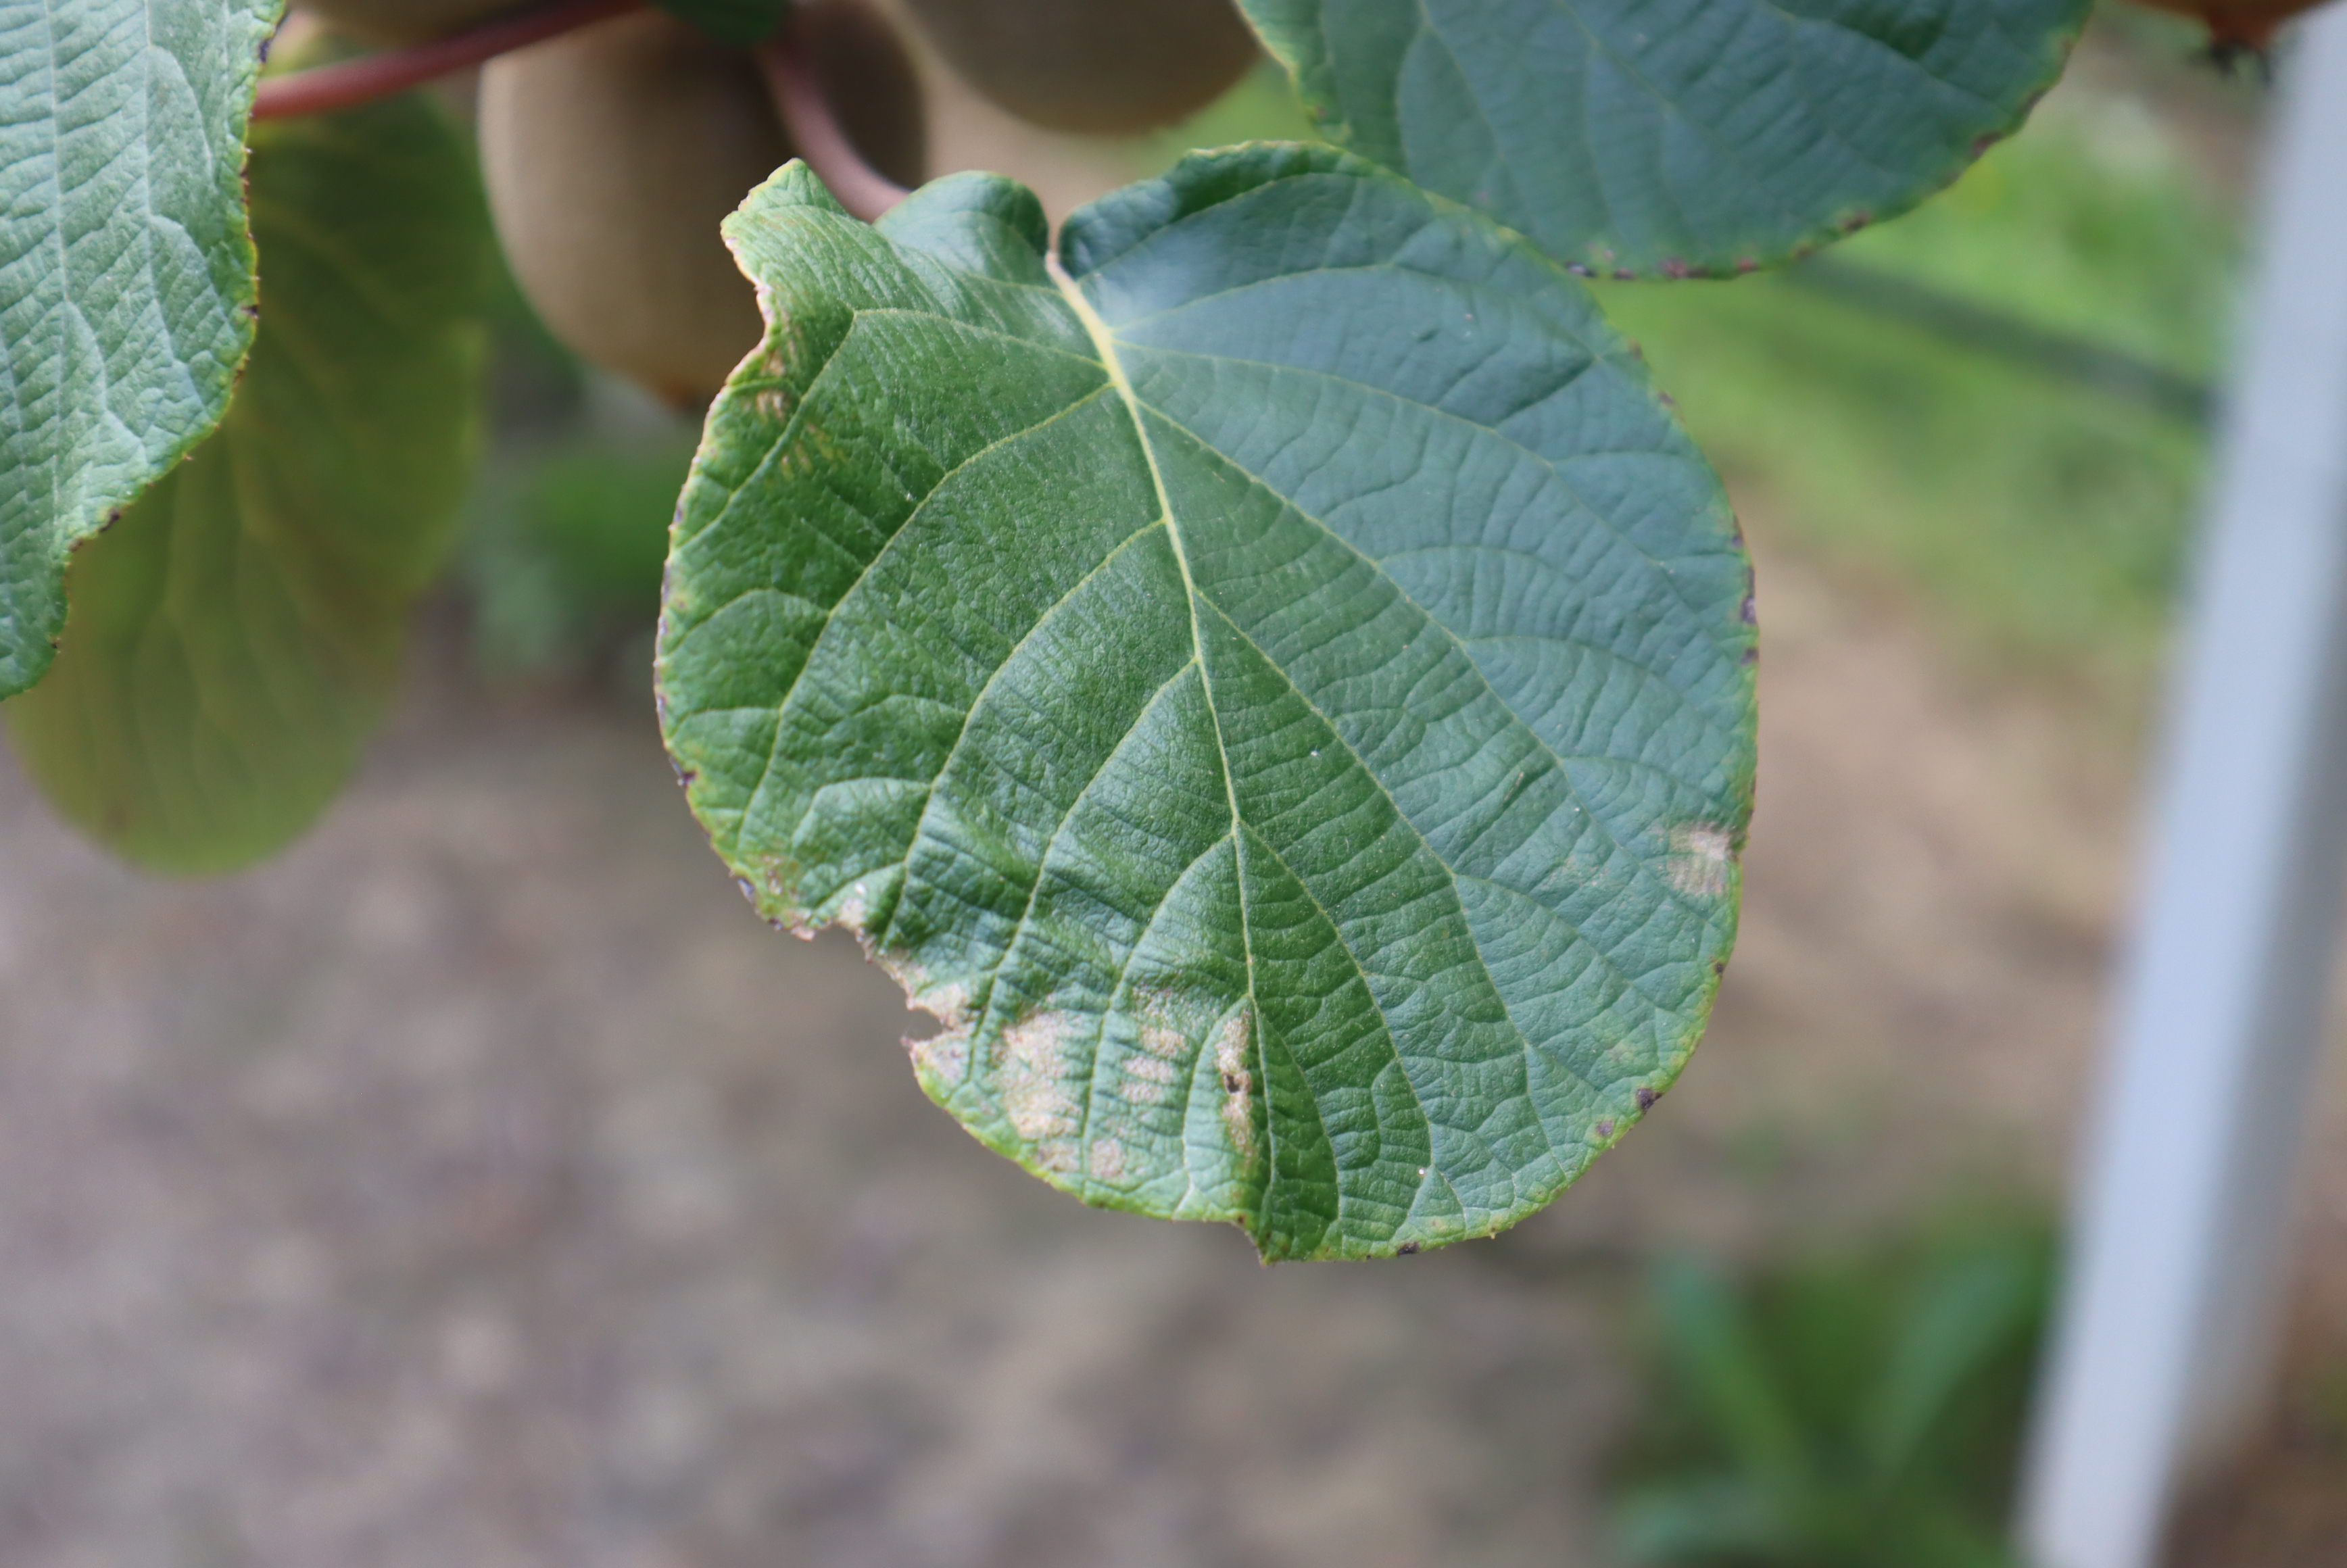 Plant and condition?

kiwi, chemical damage
